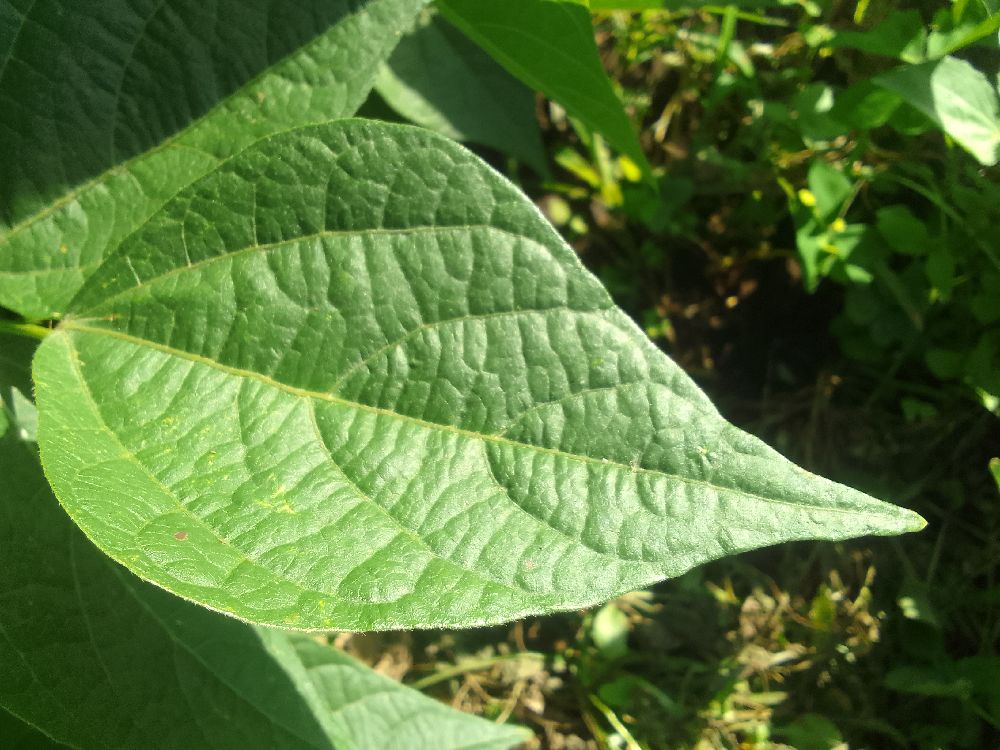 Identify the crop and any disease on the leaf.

common bean, healthy
